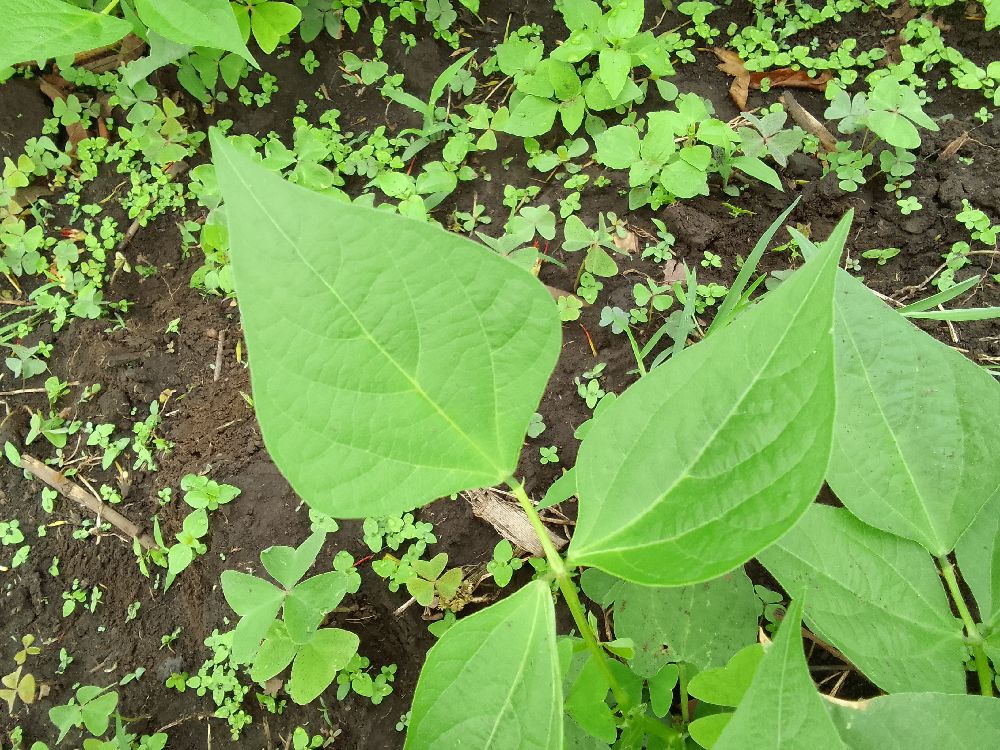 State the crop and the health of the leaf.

common bean, healthy
